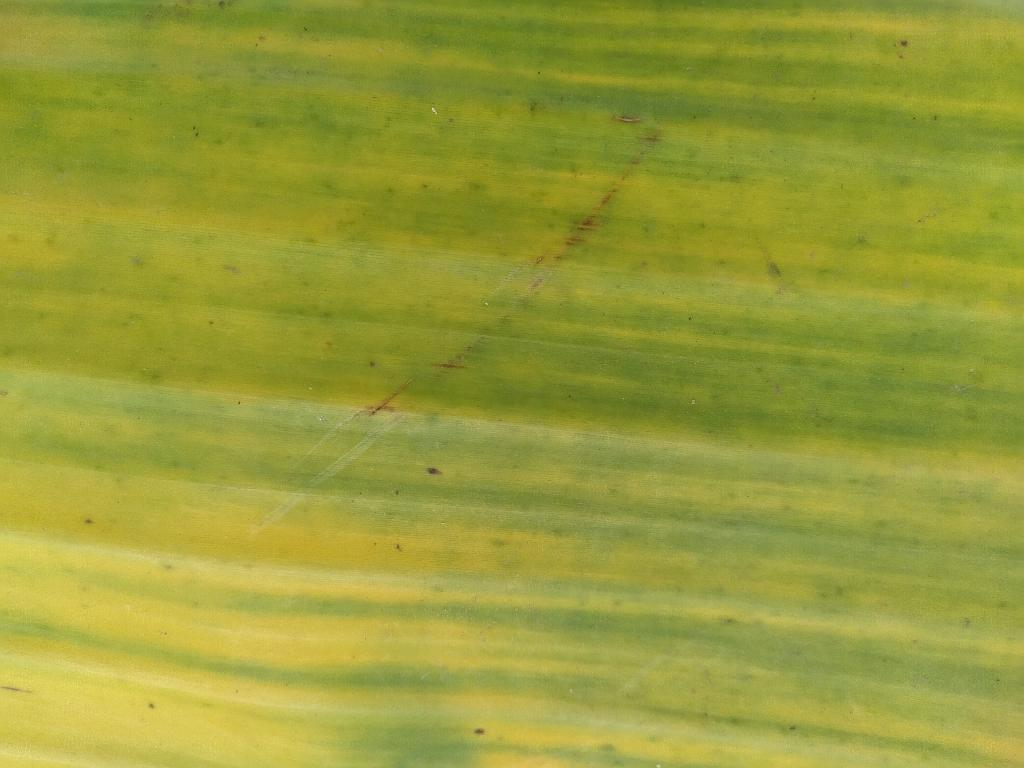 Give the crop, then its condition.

banana, fusarium wilt race 1
